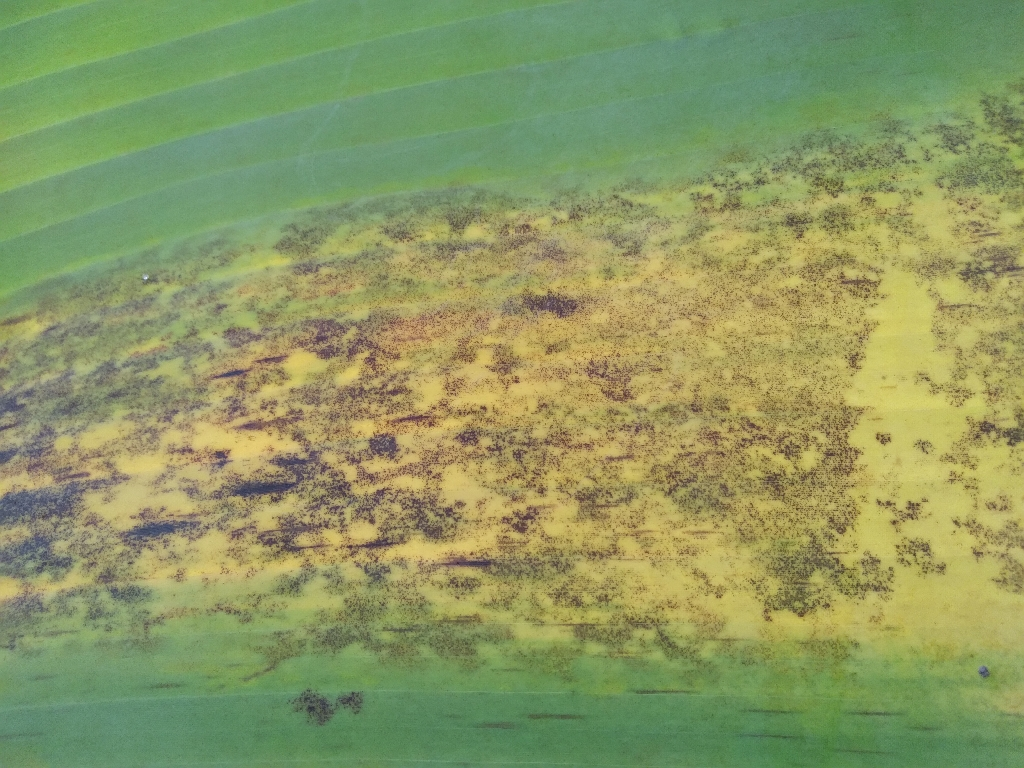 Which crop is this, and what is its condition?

banana, black sigatoka
